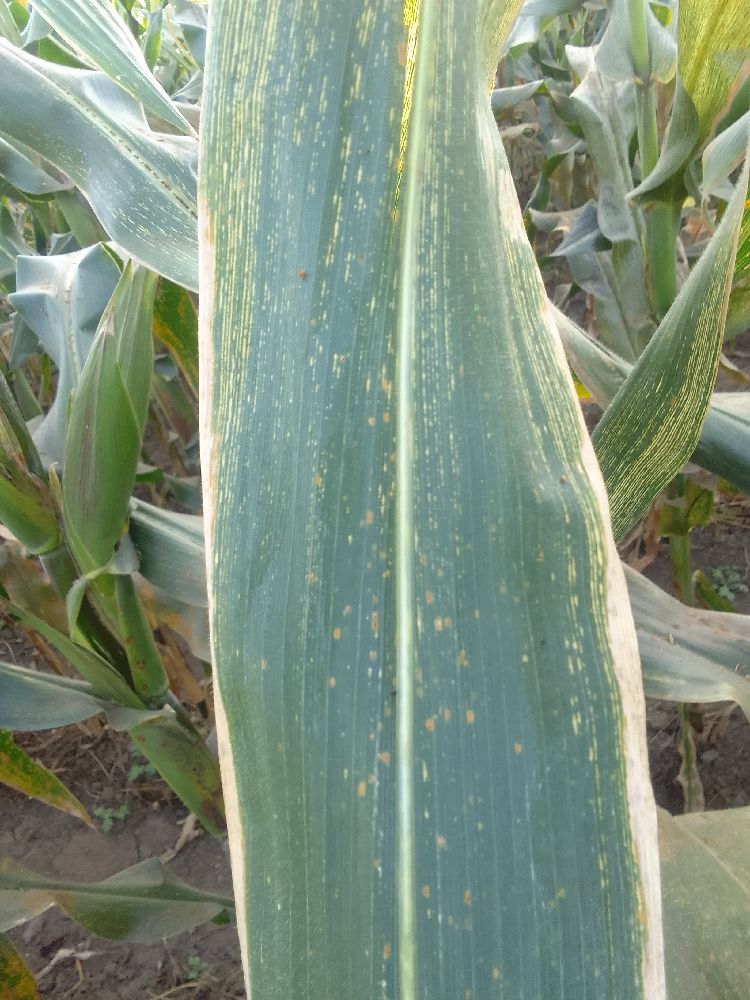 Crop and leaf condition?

maize, maize streak virus
